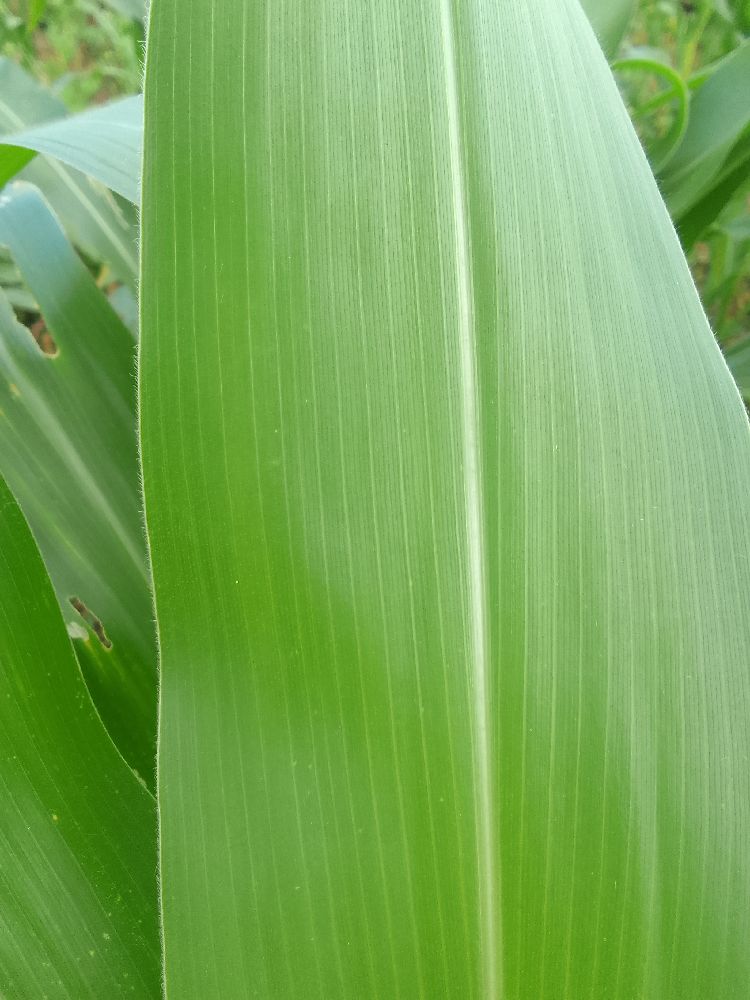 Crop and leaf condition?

maize, healthy
